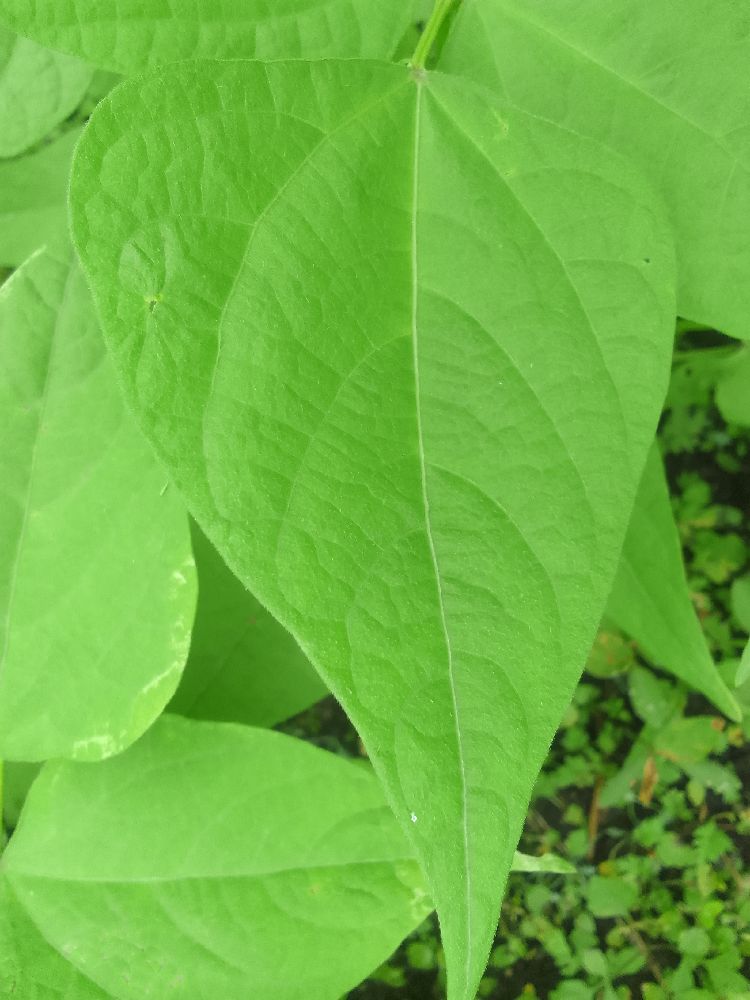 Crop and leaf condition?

common bean, healthy
